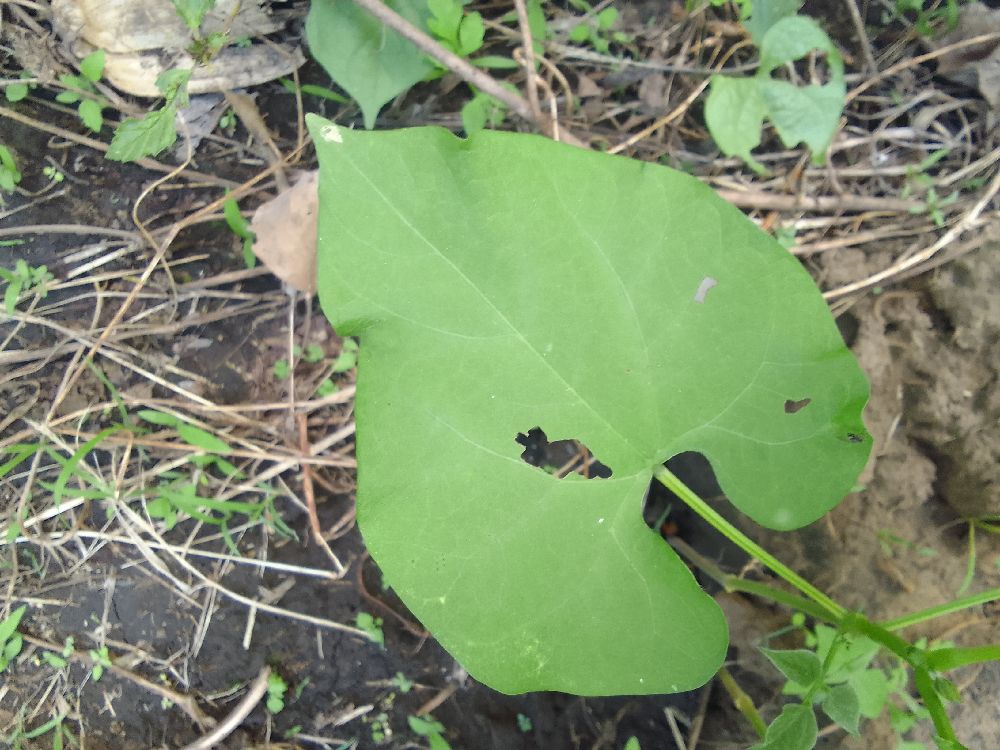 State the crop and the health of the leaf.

common bean, healthy
